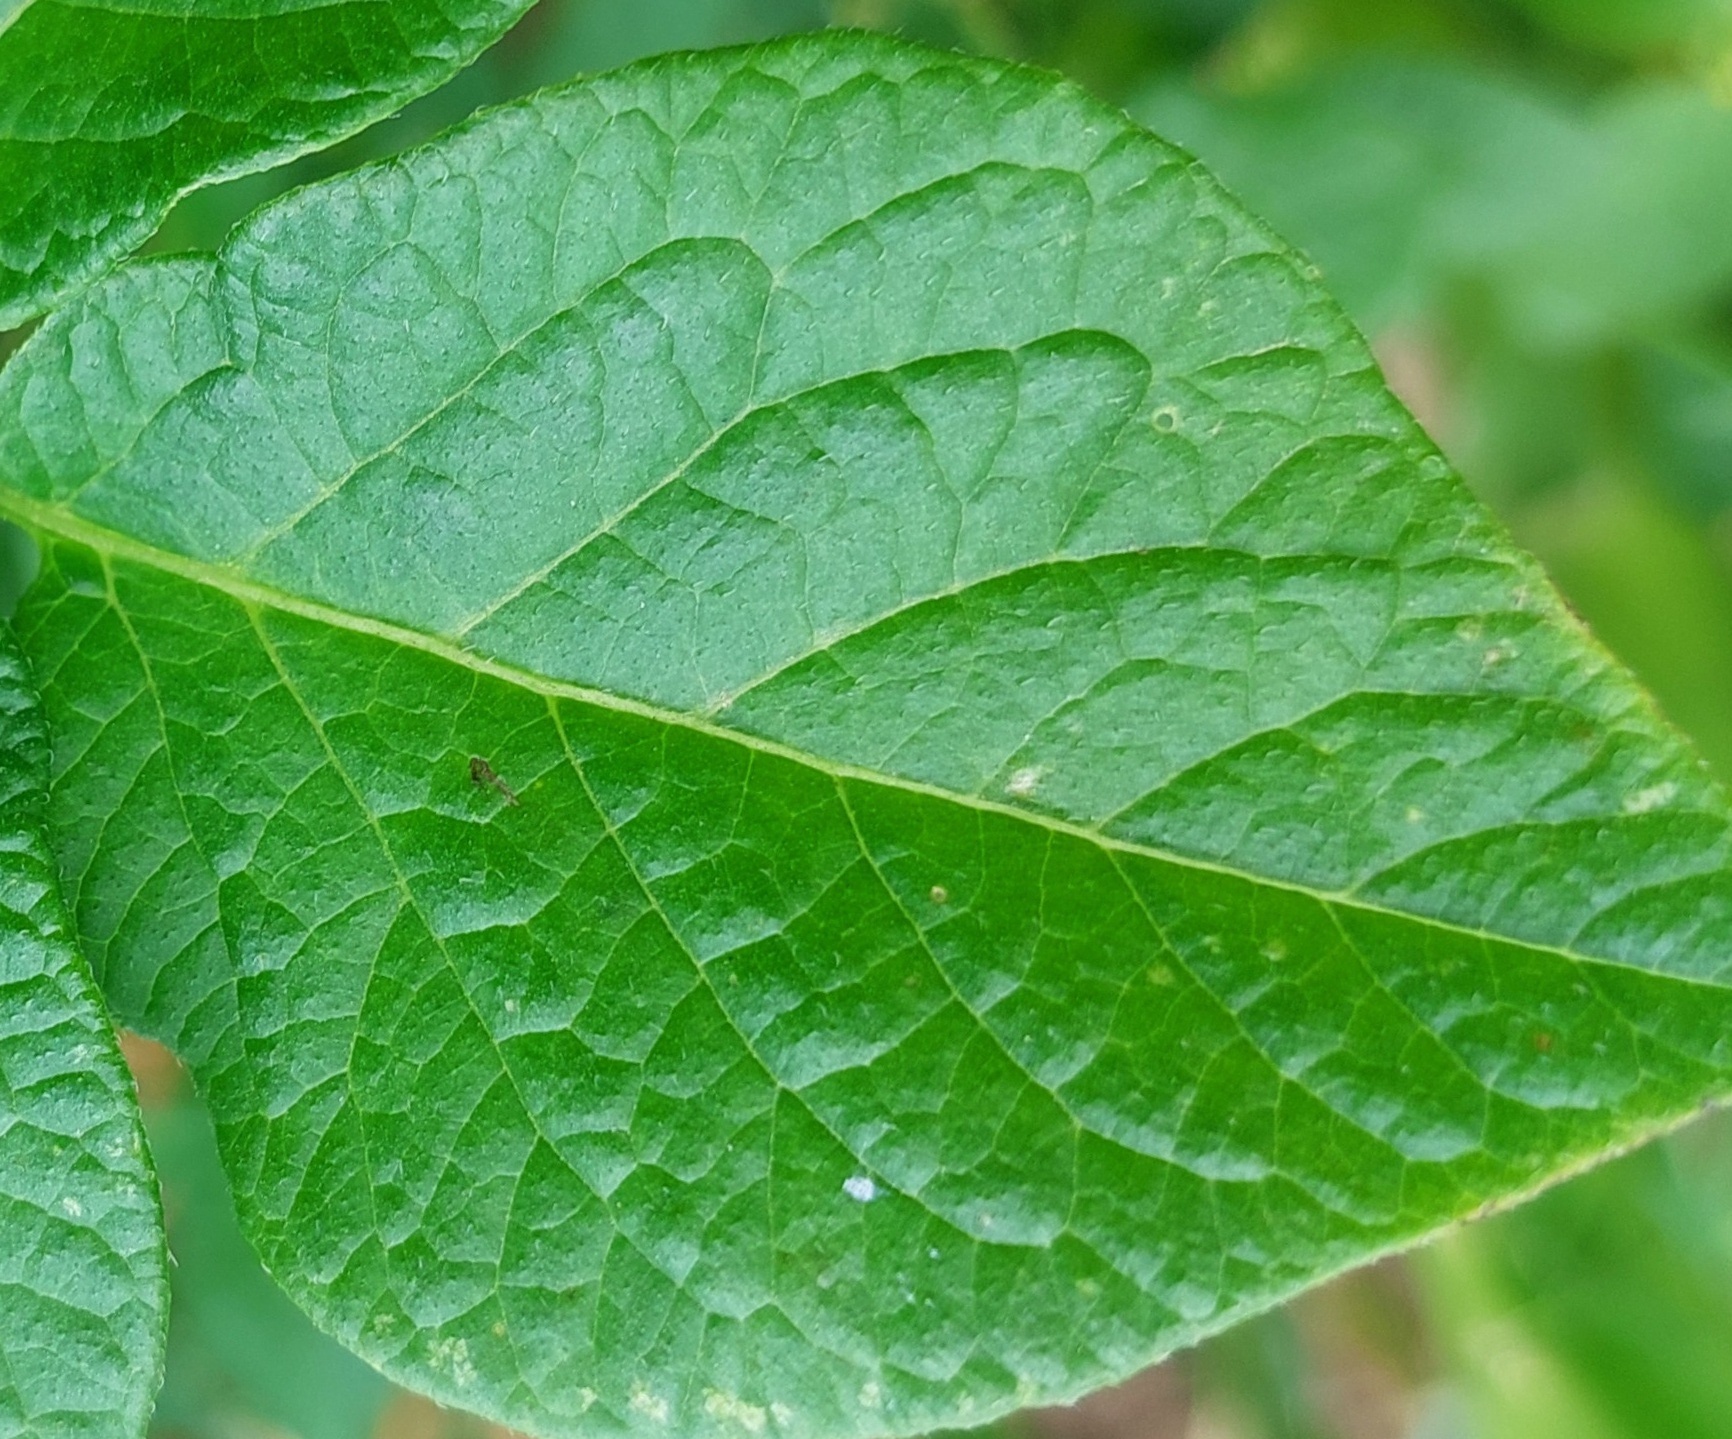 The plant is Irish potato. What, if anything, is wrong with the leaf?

healthy
